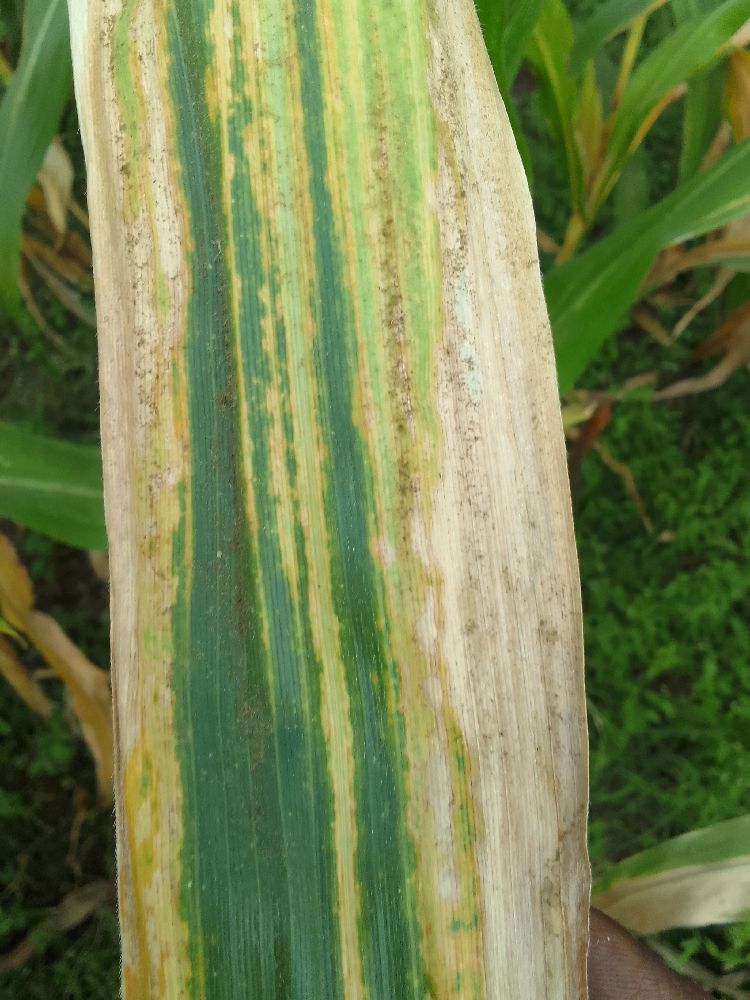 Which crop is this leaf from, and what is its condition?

maize, maize lethal necrosis
